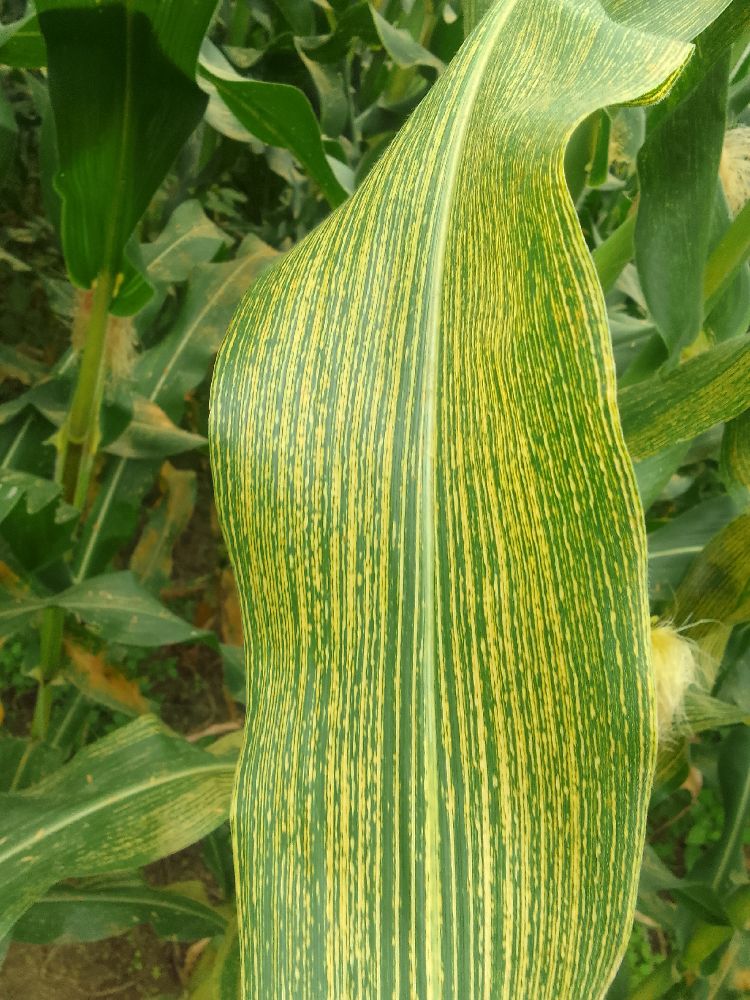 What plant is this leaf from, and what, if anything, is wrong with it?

maize, maize streak virus
